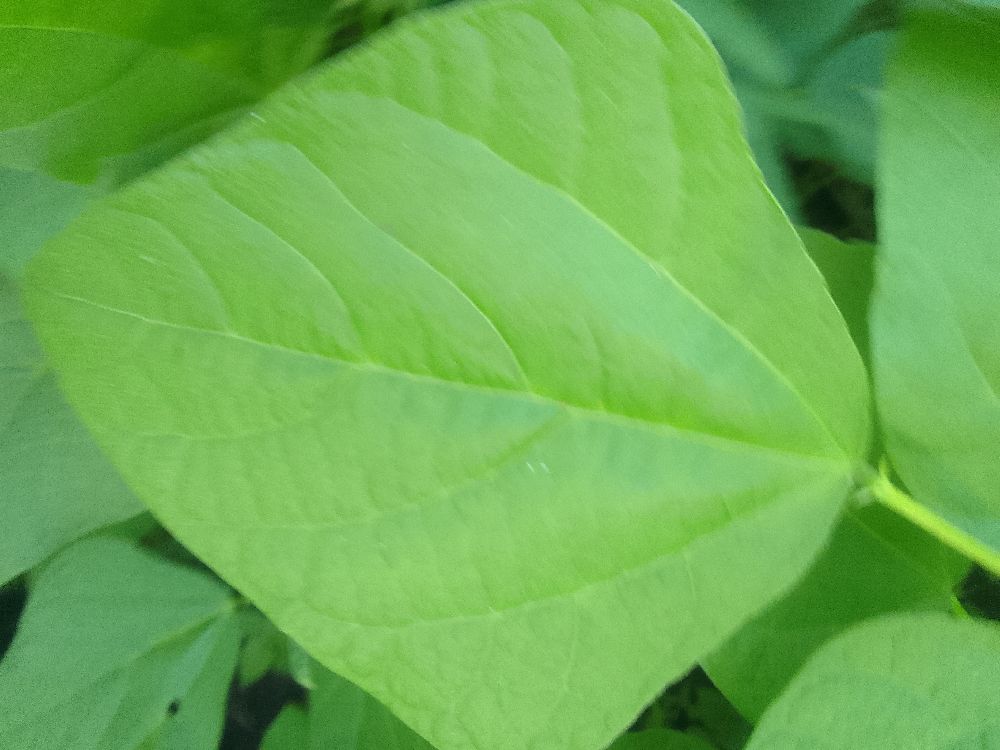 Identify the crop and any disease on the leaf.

common bean, healthy
